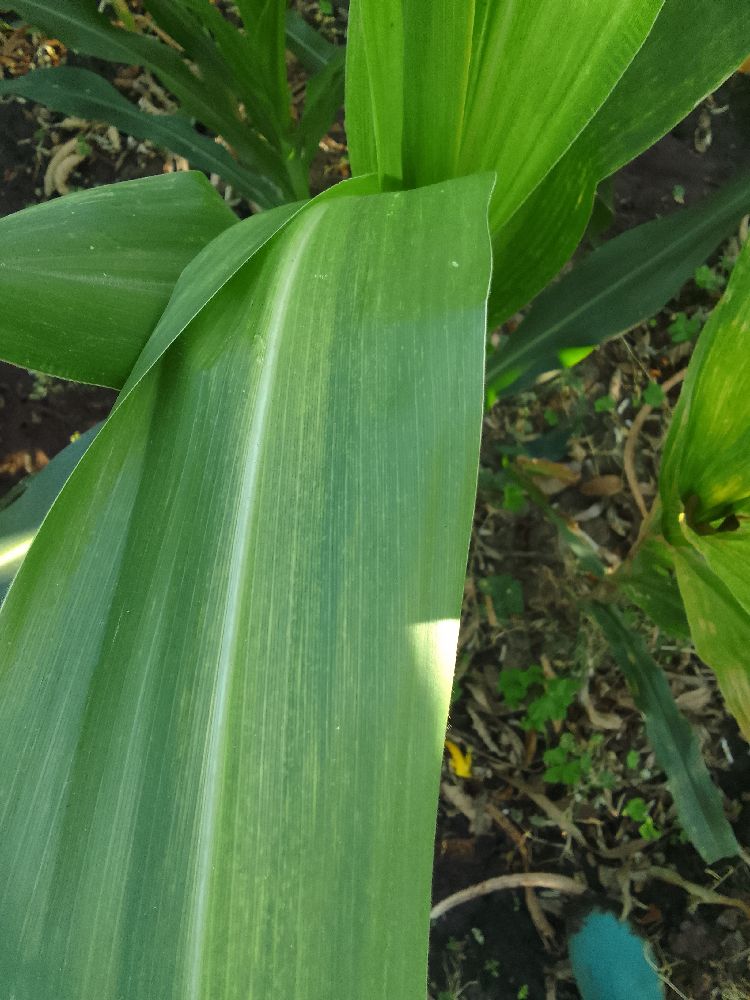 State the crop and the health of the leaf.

maize, maize lethal necrosis
